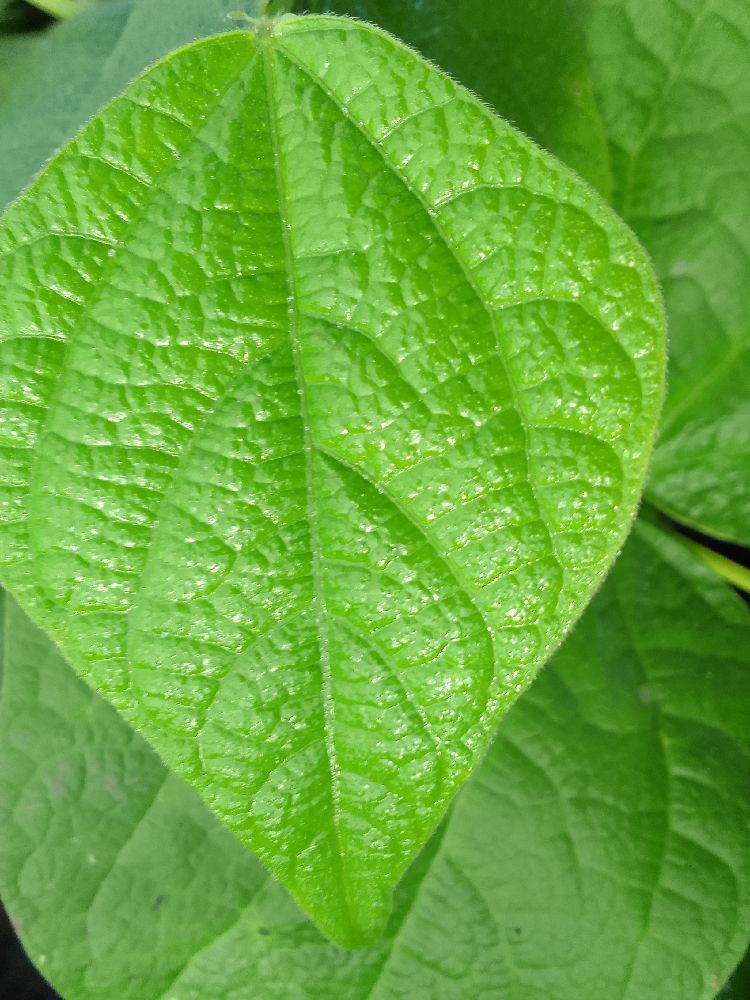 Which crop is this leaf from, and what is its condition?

common bean, healthy
